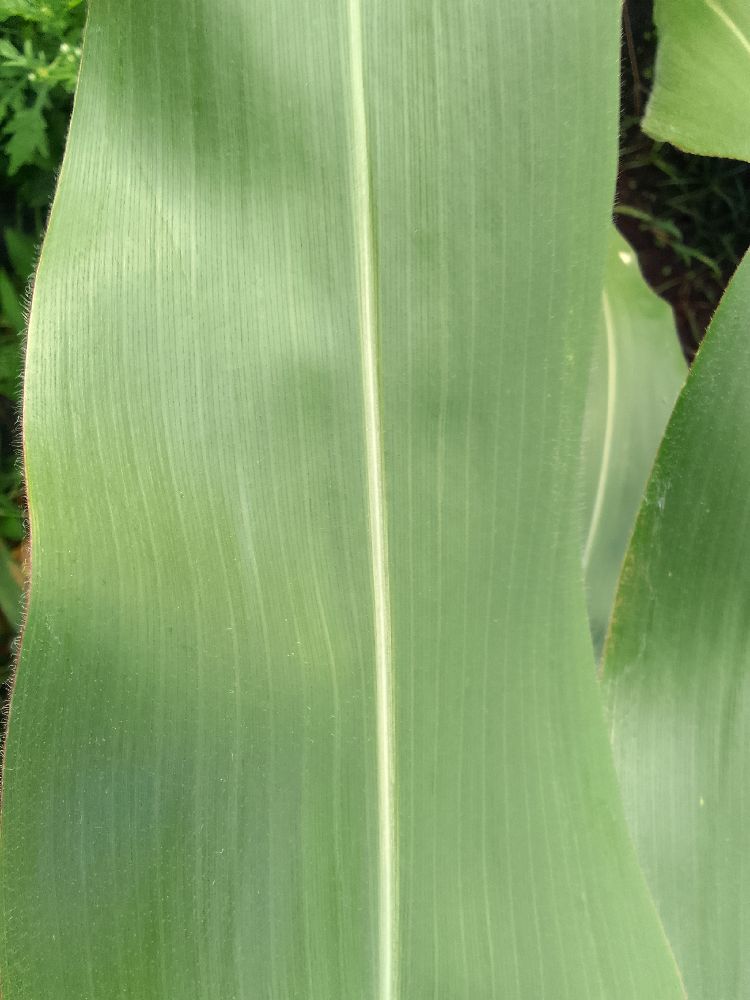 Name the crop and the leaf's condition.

maize, healthy
